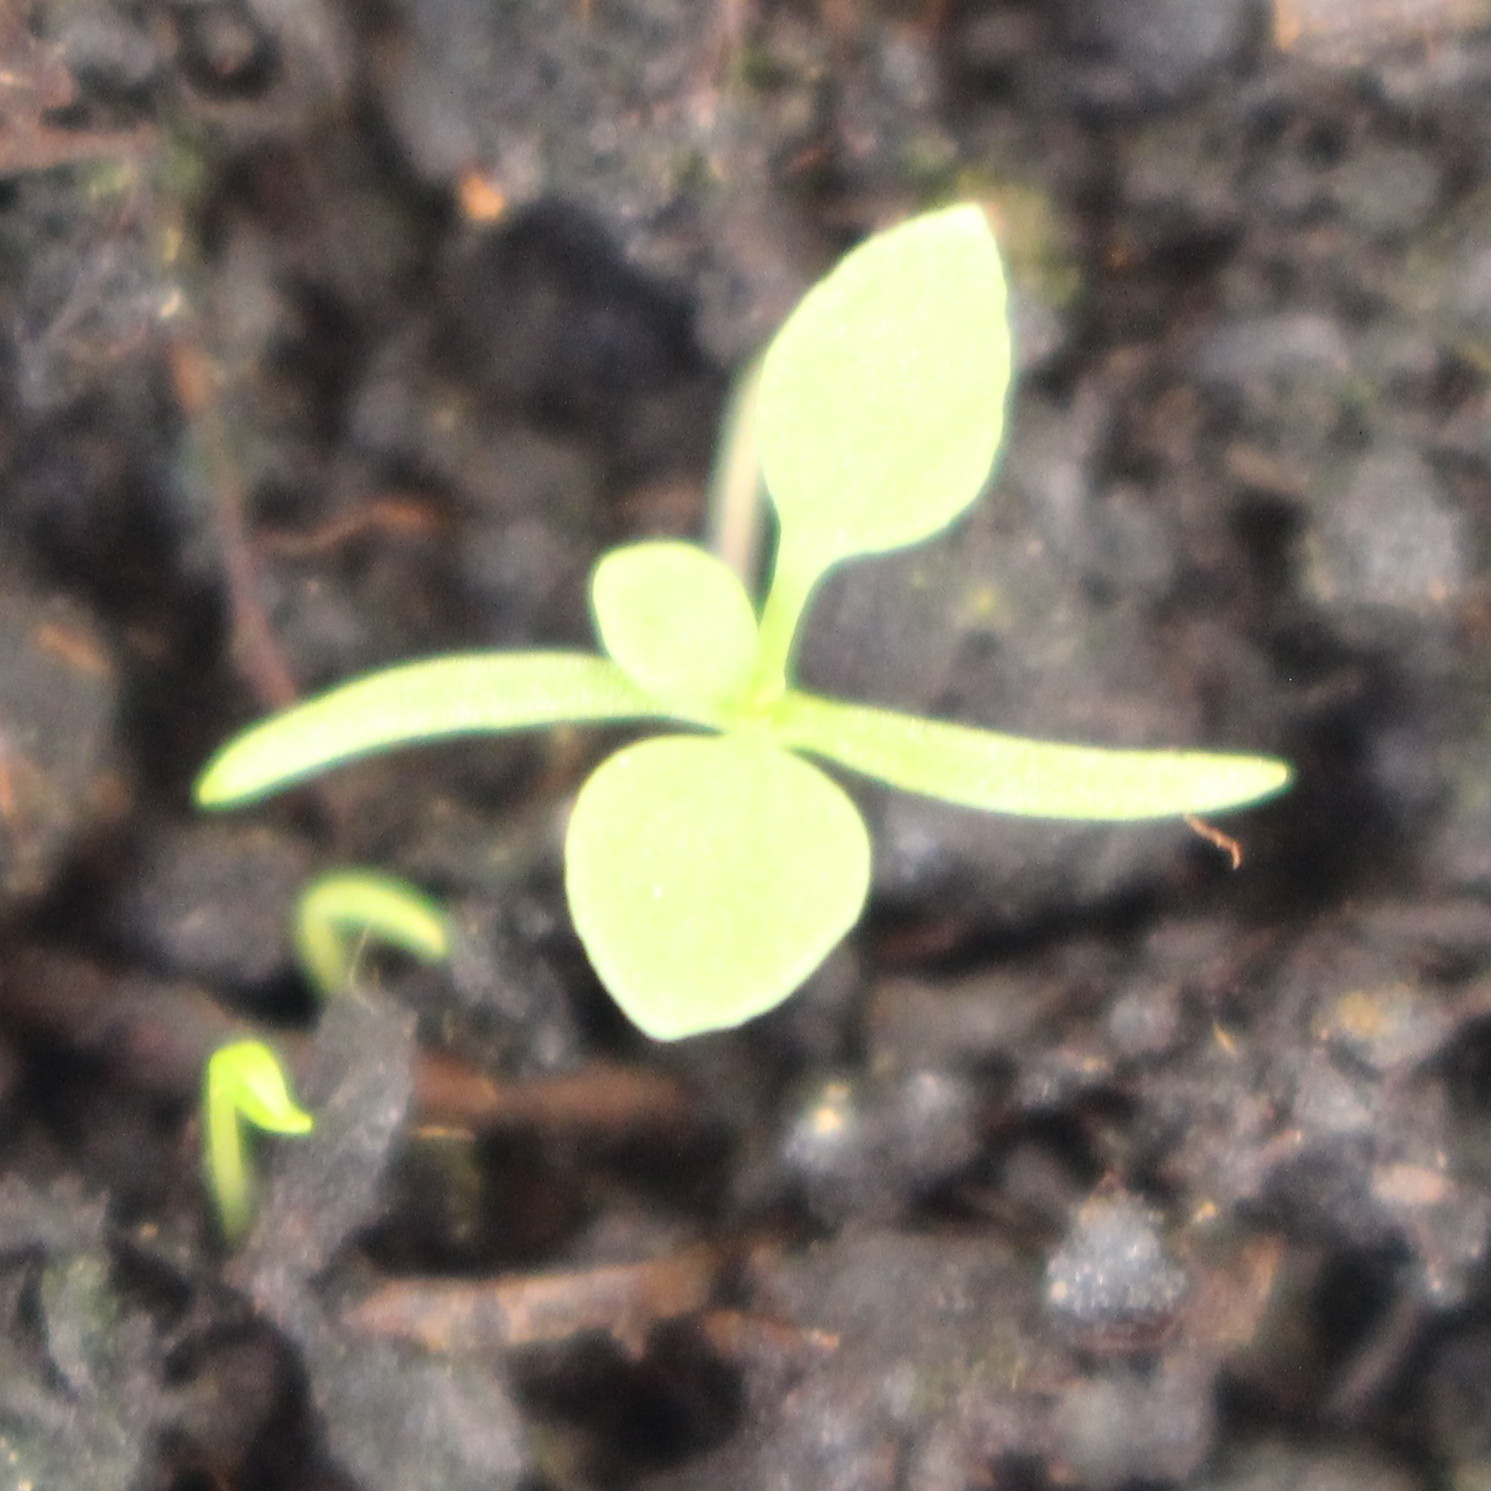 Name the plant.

Papaver rhoeas
